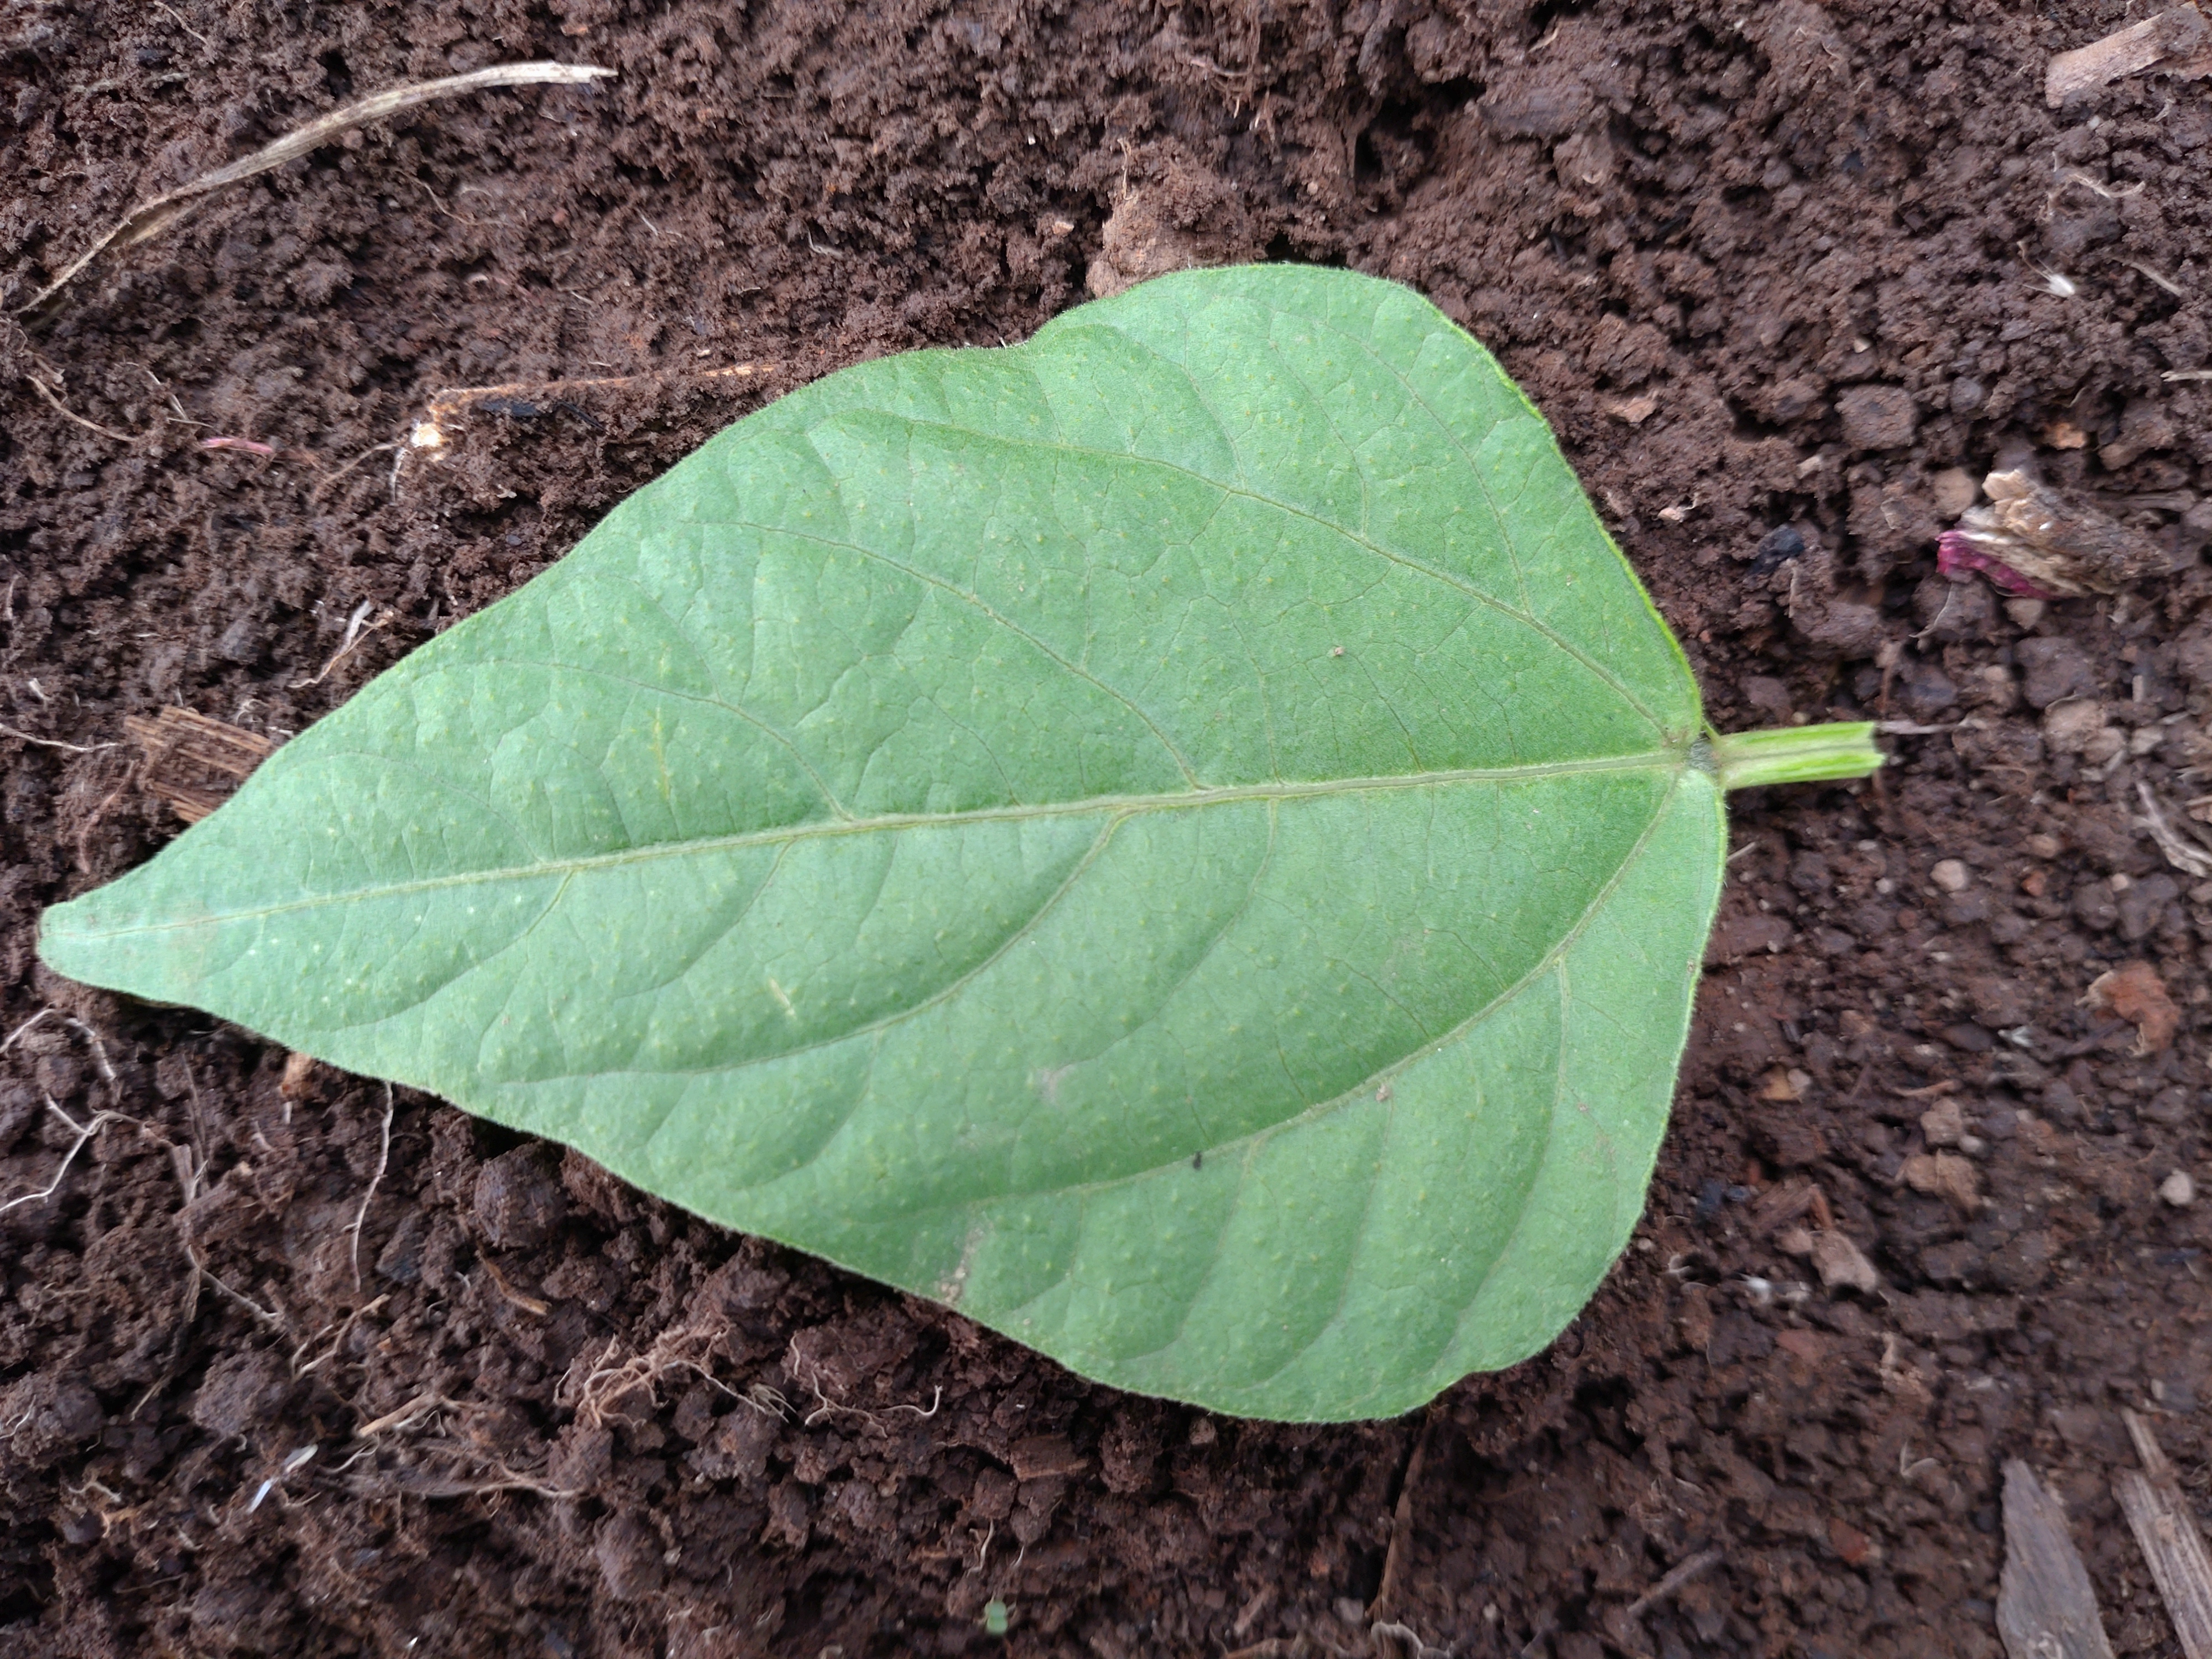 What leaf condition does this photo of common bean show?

healthy
